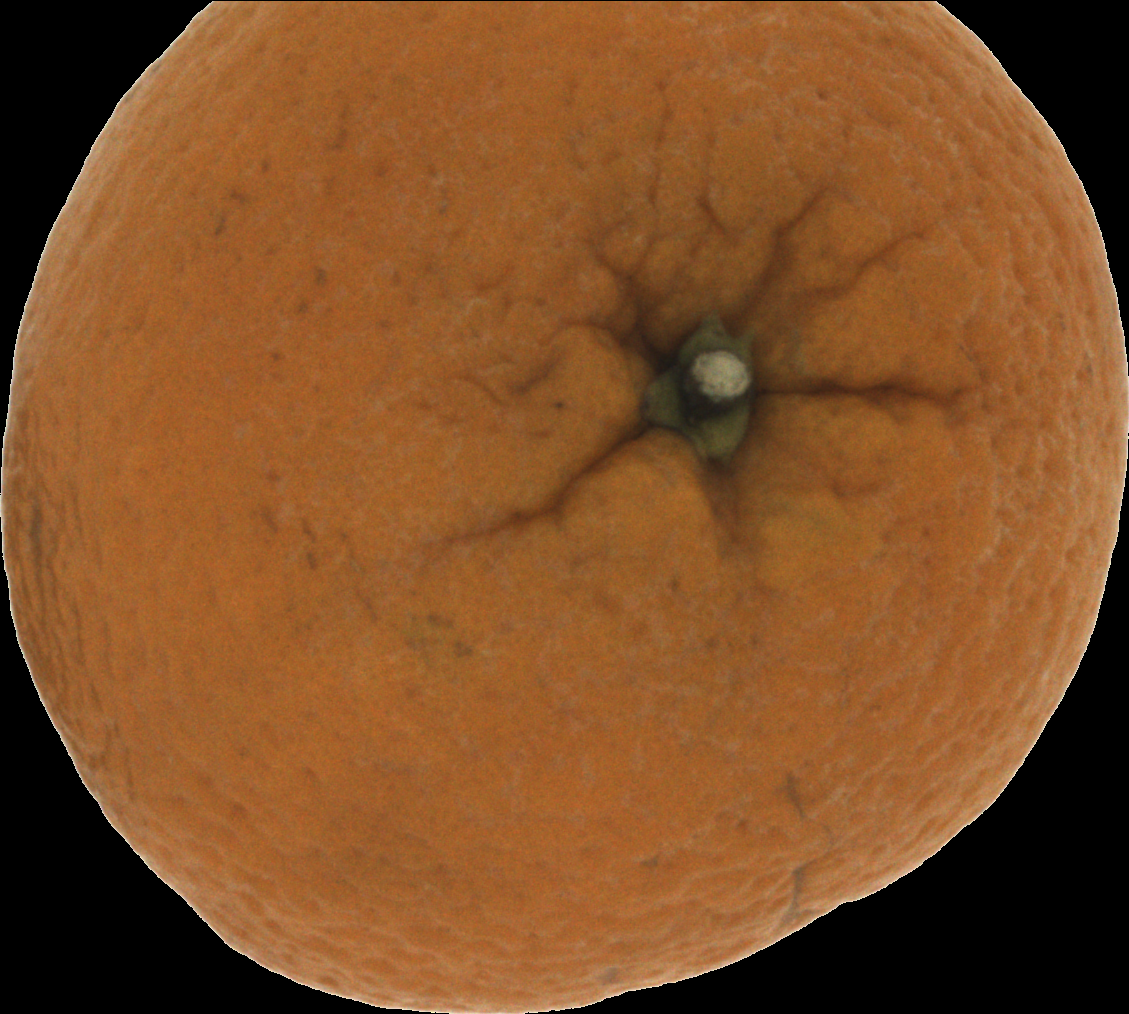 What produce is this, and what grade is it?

orange, bad
